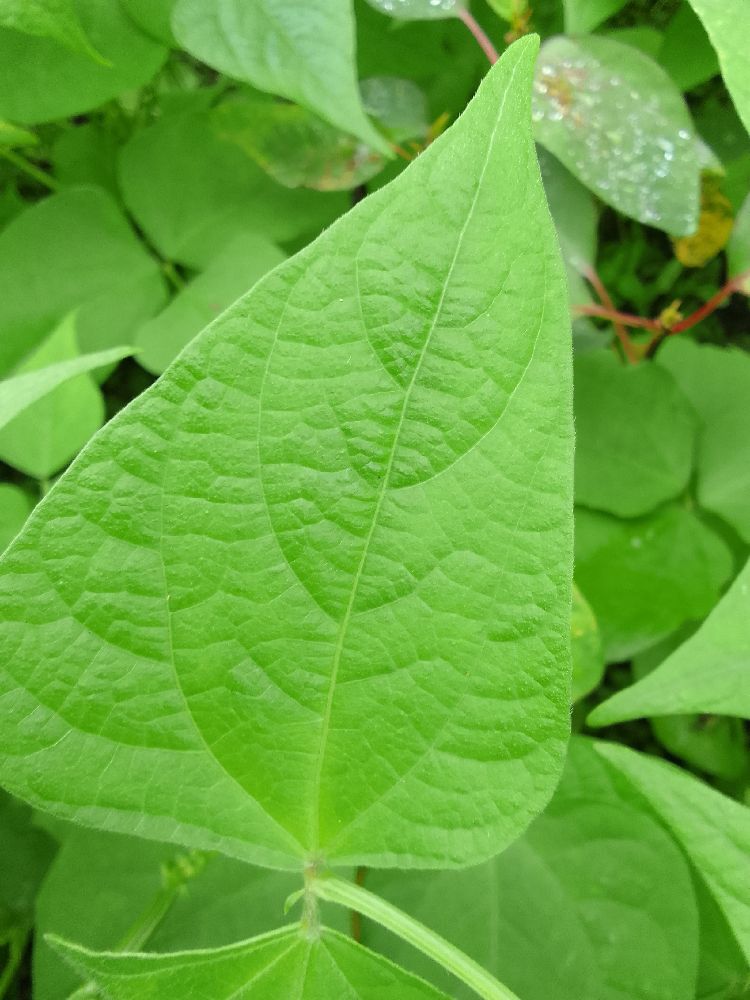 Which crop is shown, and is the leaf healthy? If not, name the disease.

common bean, healthy
